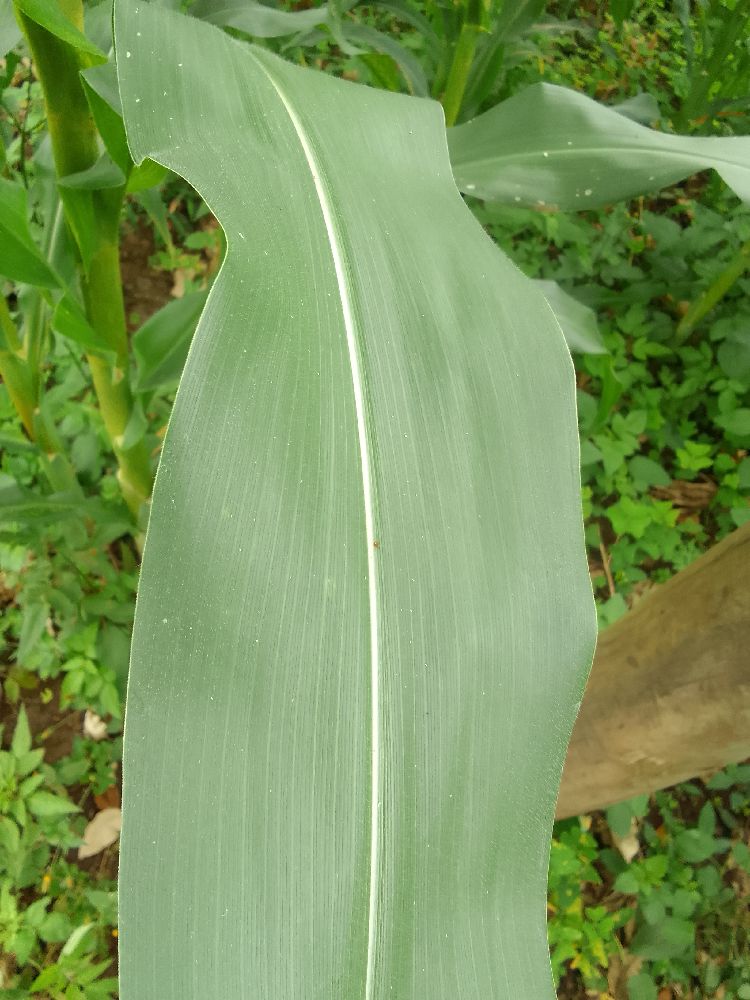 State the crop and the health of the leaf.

maize, healthy
